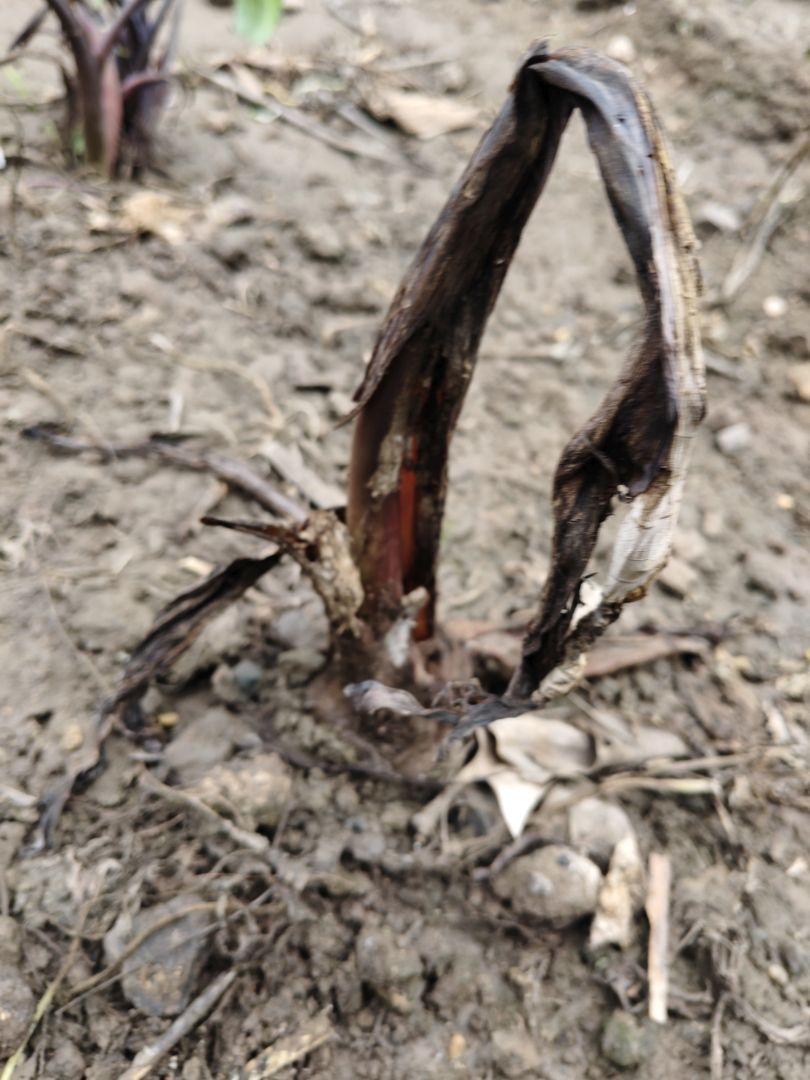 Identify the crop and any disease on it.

taro, root rot
